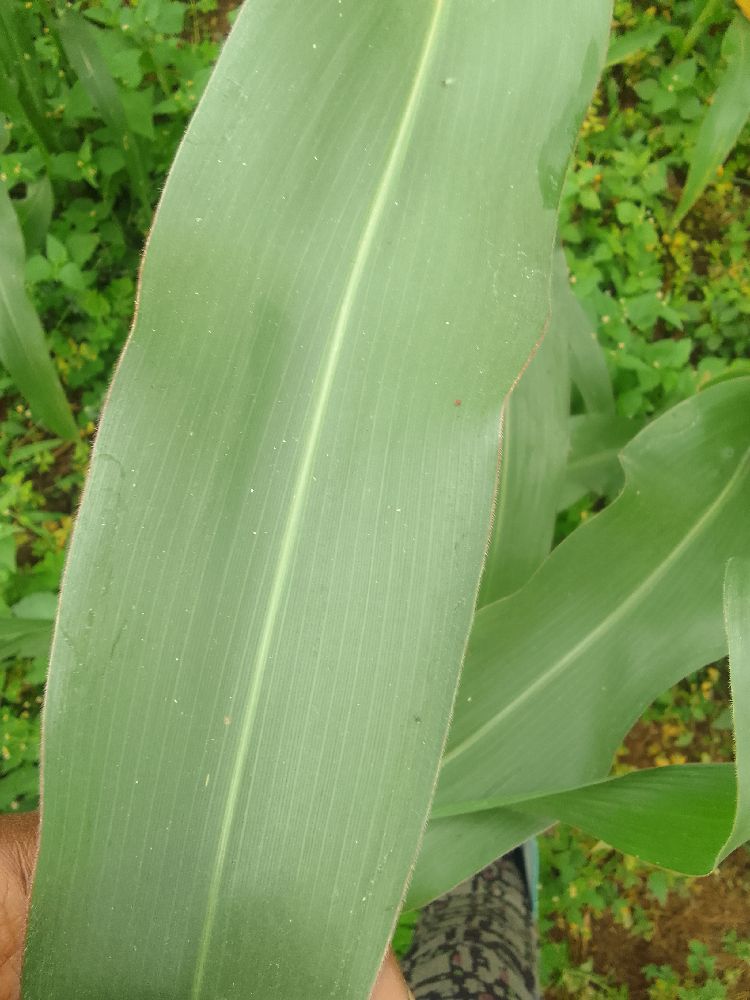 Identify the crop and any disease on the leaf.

maize, healthy
